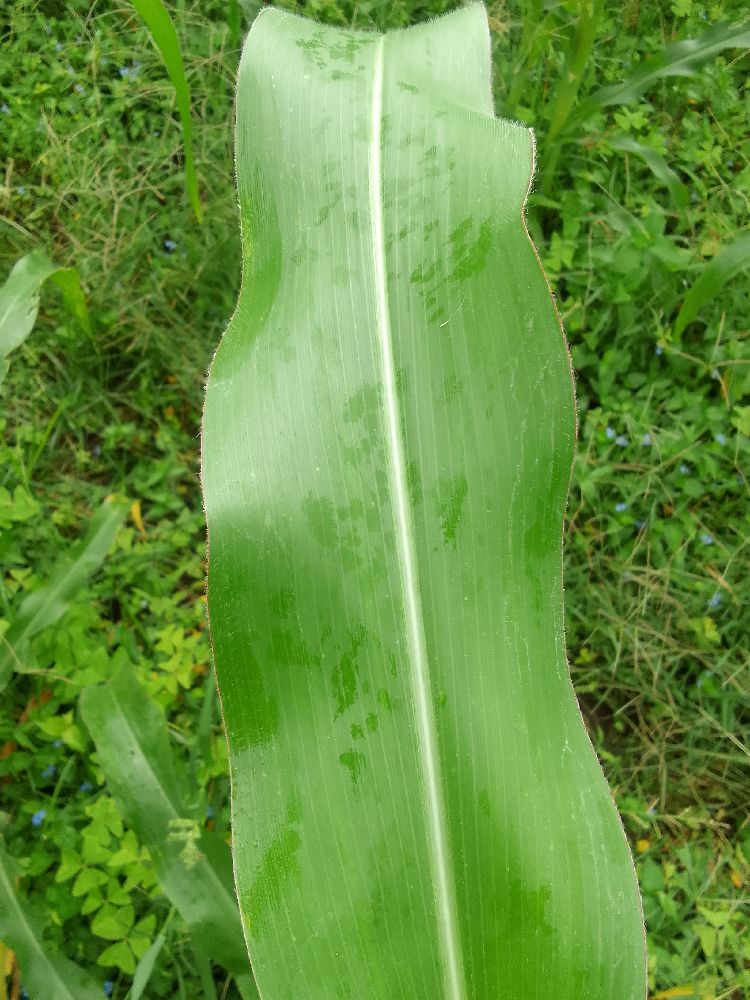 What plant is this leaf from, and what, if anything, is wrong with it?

maize, healthy
